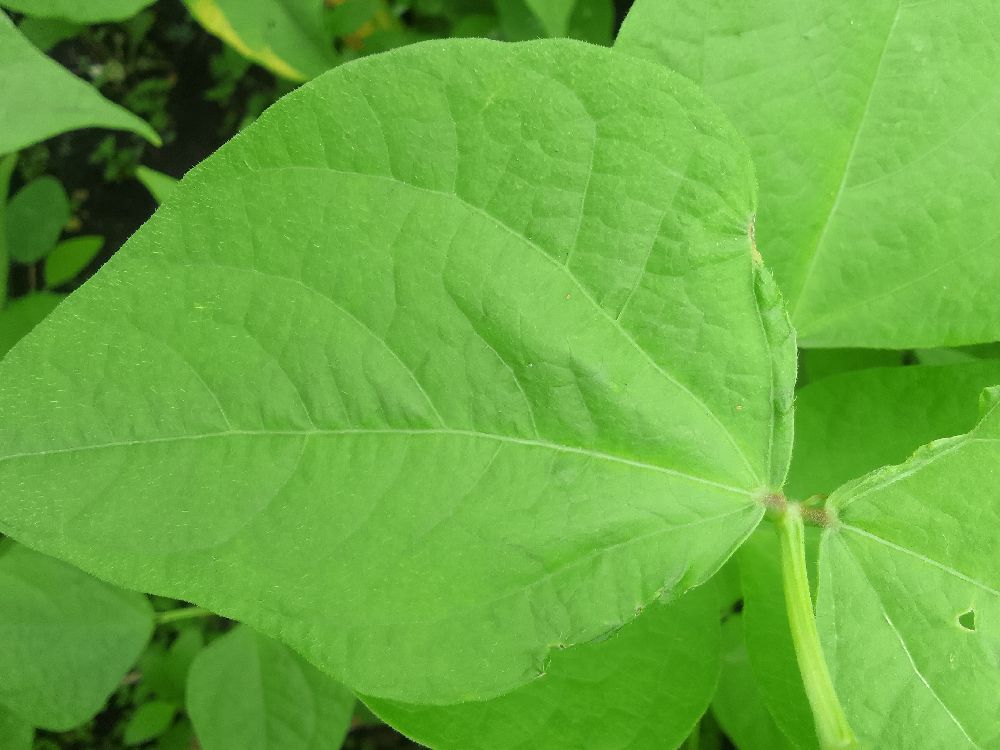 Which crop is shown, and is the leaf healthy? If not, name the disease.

common bean, healthy
